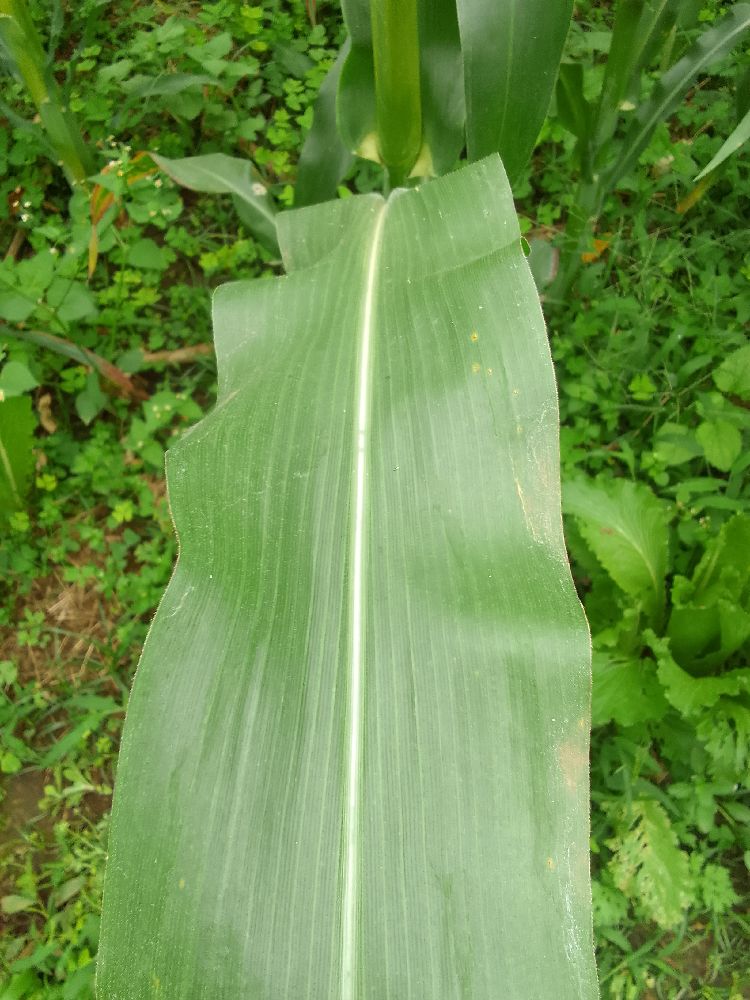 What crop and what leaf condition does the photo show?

maize, healthy
